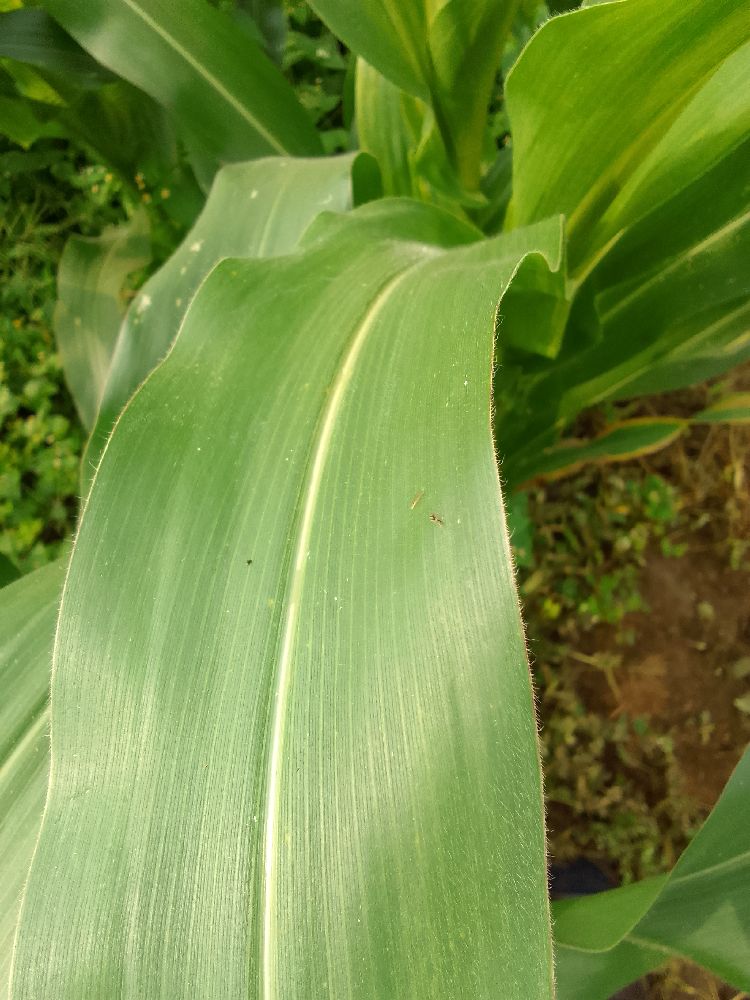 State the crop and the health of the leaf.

maize, healthy
